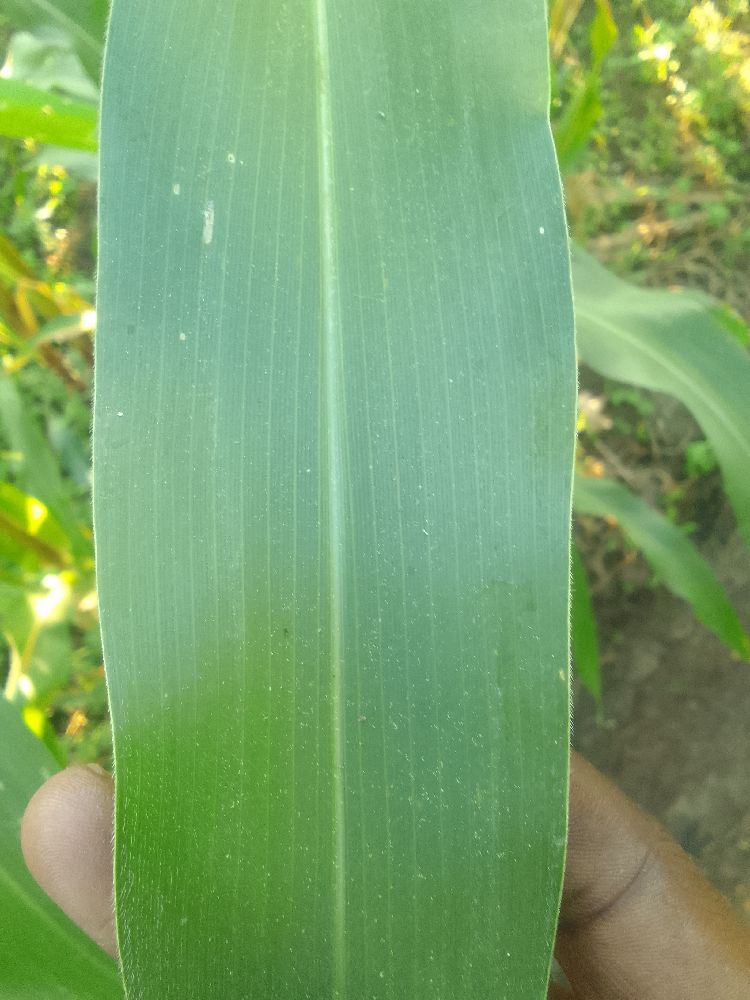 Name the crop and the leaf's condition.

maize, healthy
